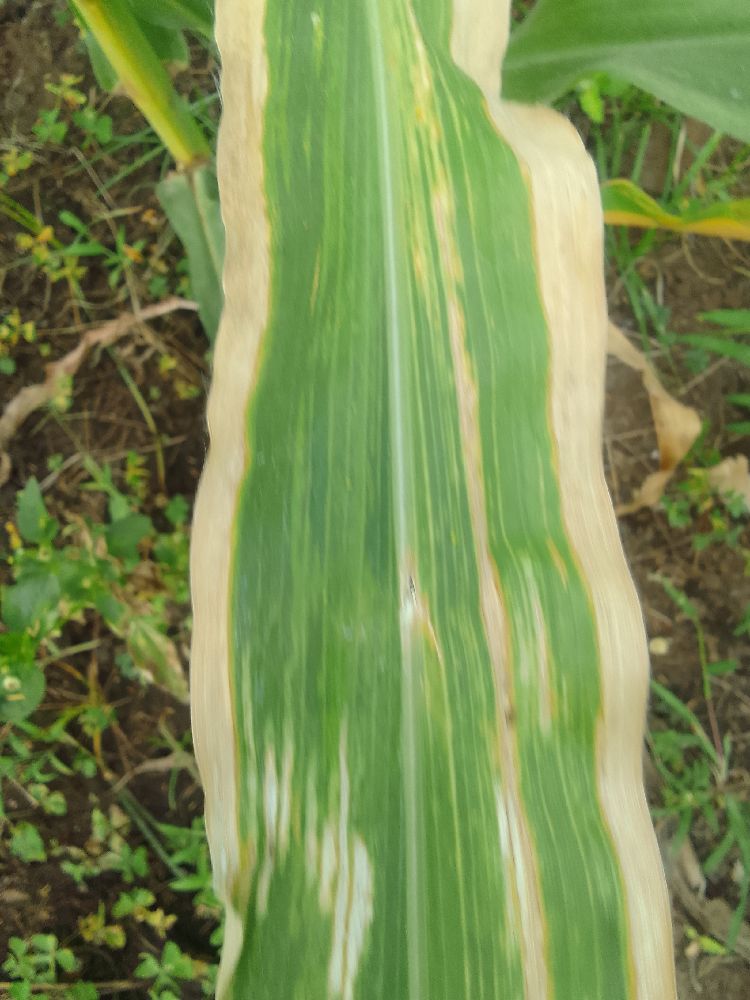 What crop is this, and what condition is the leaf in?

maize, maize lethal necrosis
